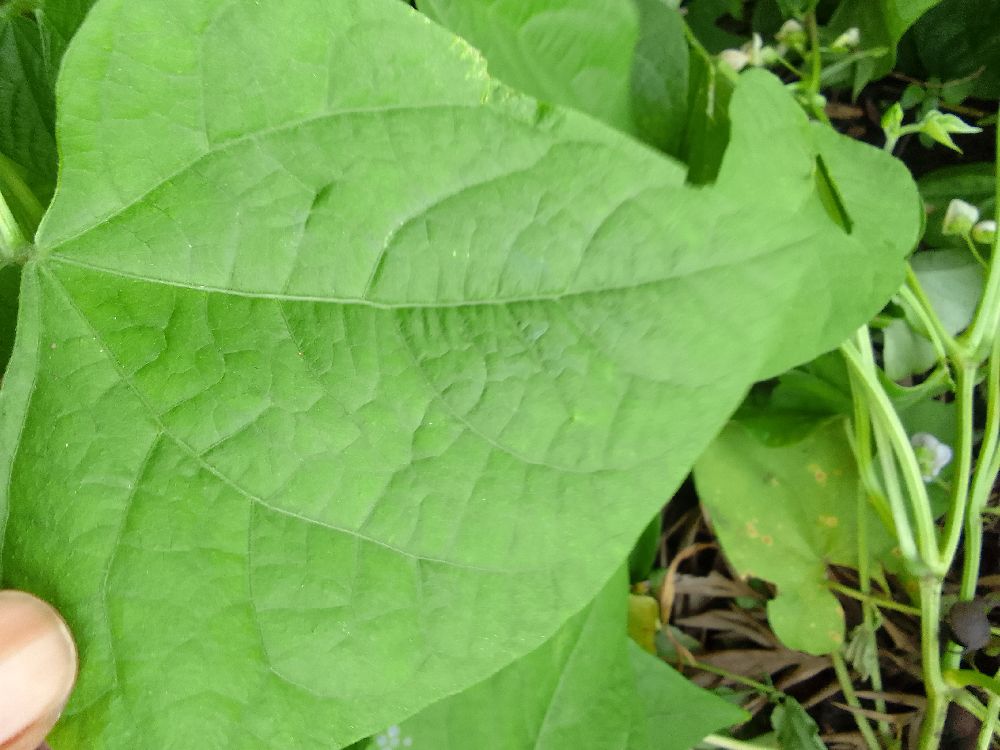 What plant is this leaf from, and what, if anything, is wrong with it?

common bean, healthy
